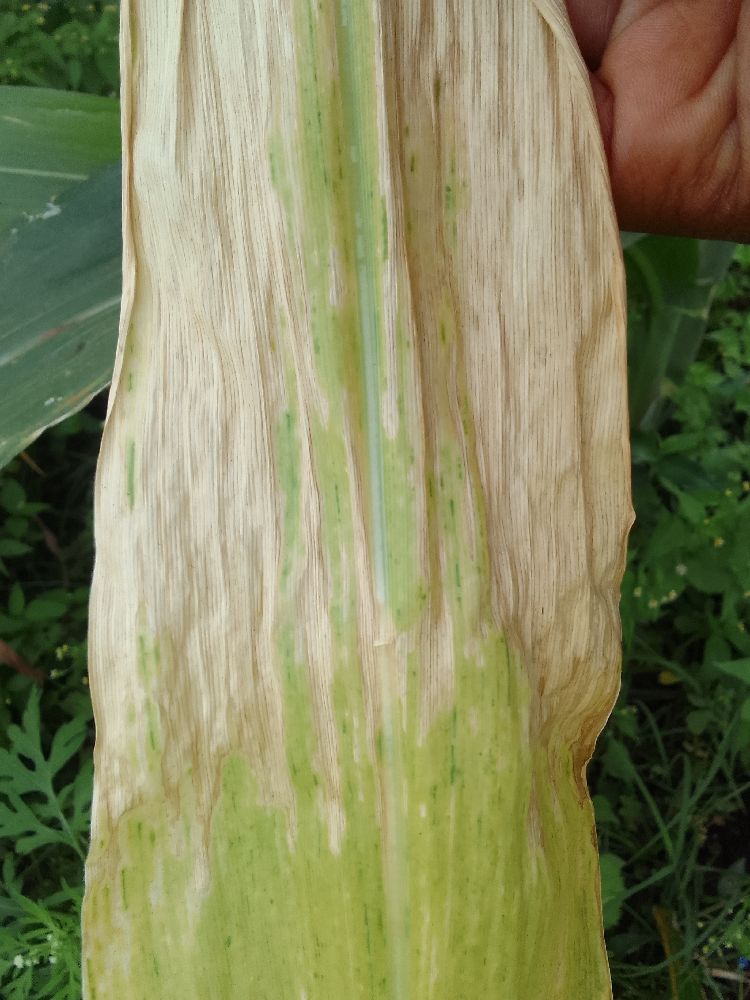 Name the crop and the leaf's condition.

maize, maize lethal necrosis
